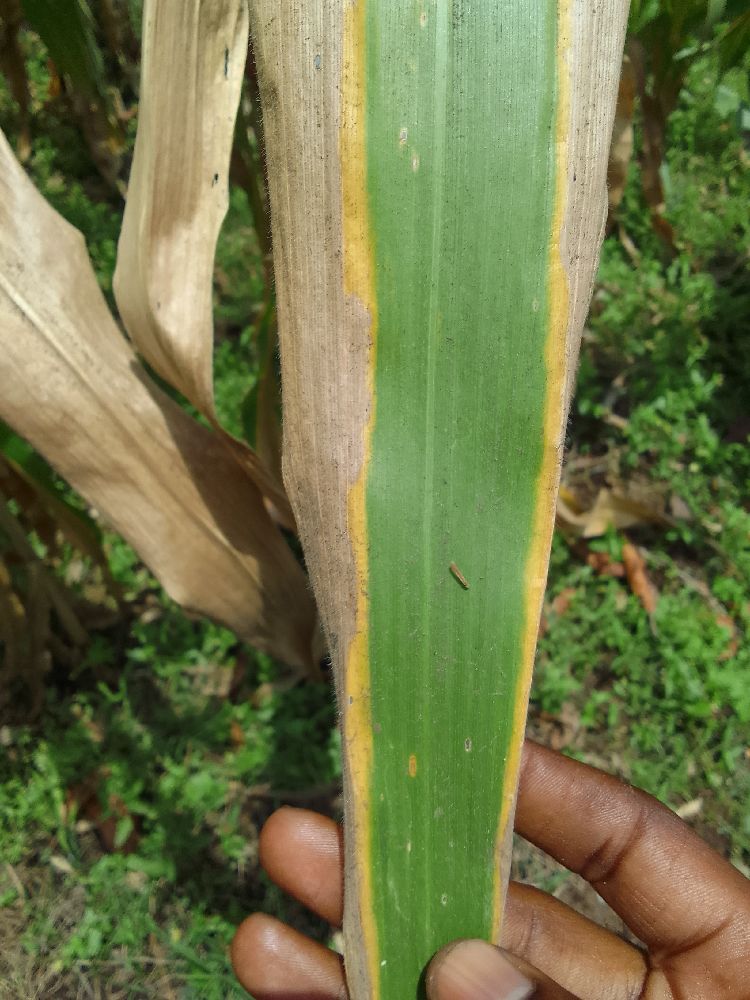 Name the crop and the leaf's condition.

maize, maize lethal necrosis
